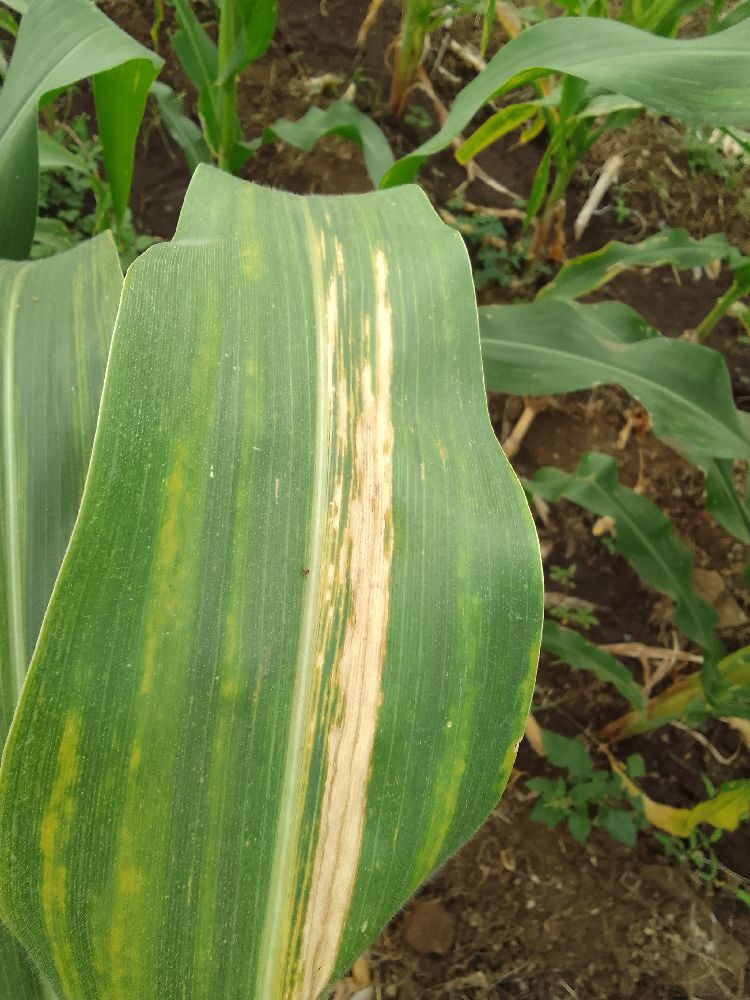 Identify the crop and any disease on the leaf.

maize, maize lethal necrosis
